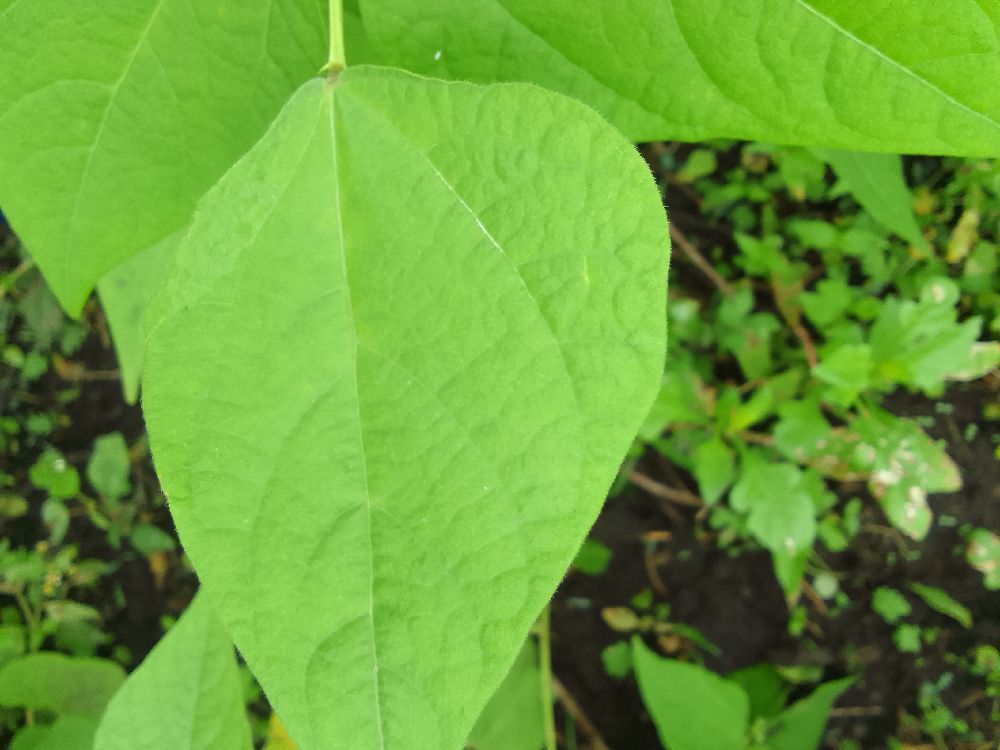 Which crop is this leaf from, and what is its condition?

common bean, healthy
